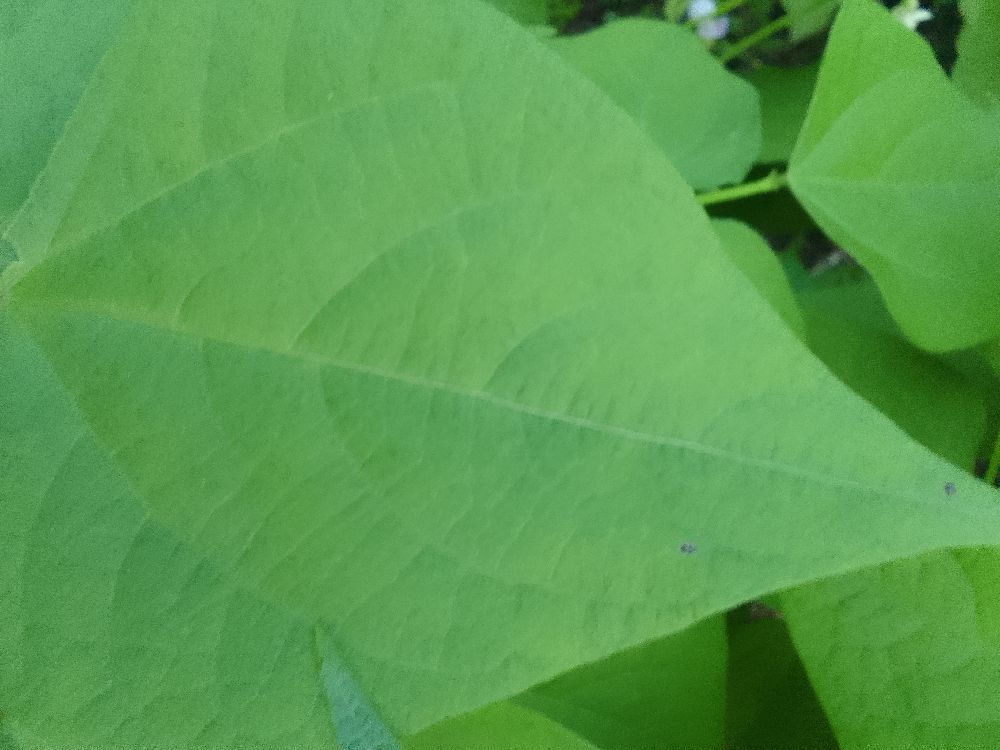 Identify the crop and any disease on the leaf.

common bean, healthy
